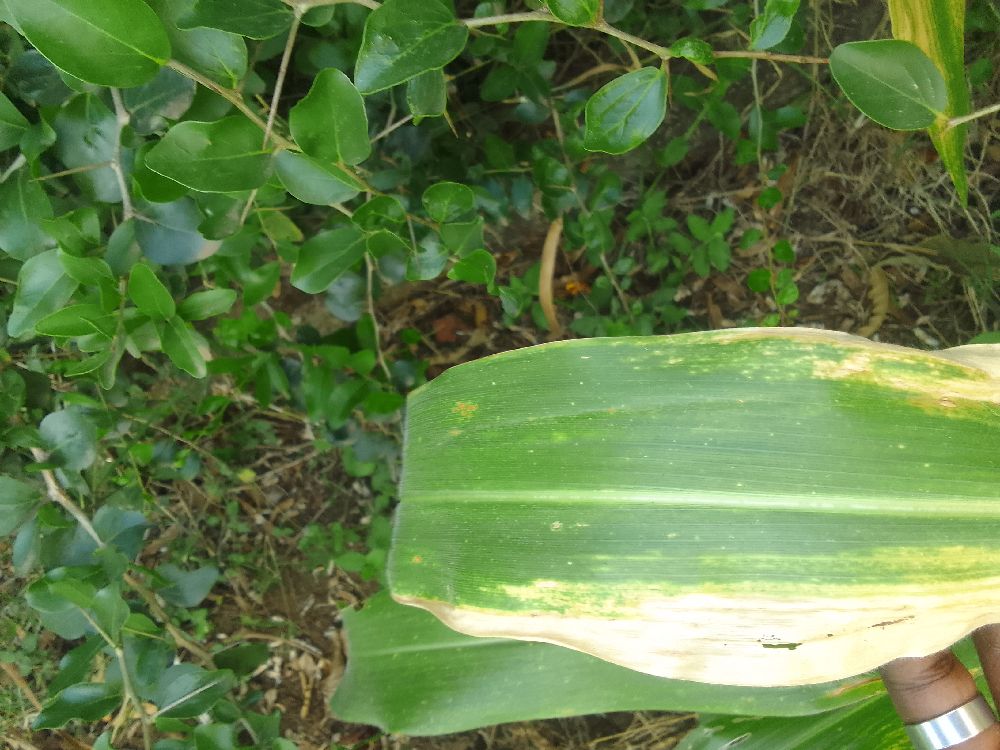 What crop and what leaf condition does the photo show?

maize, maize lethal necrosis
